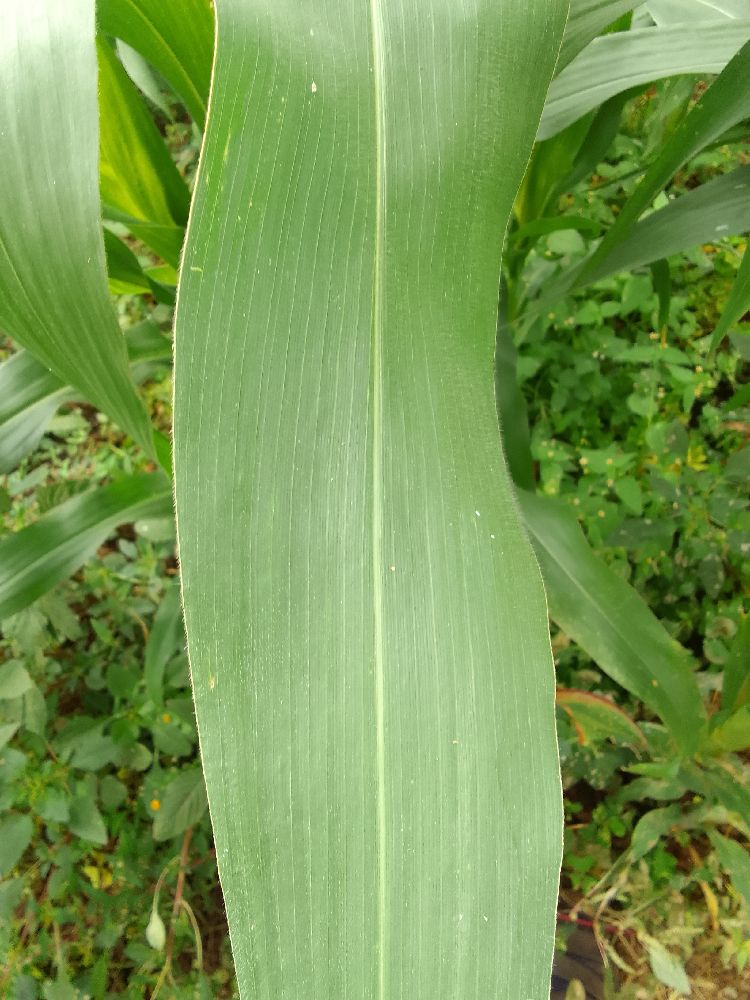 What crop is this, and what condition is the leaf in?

maize, healthy
